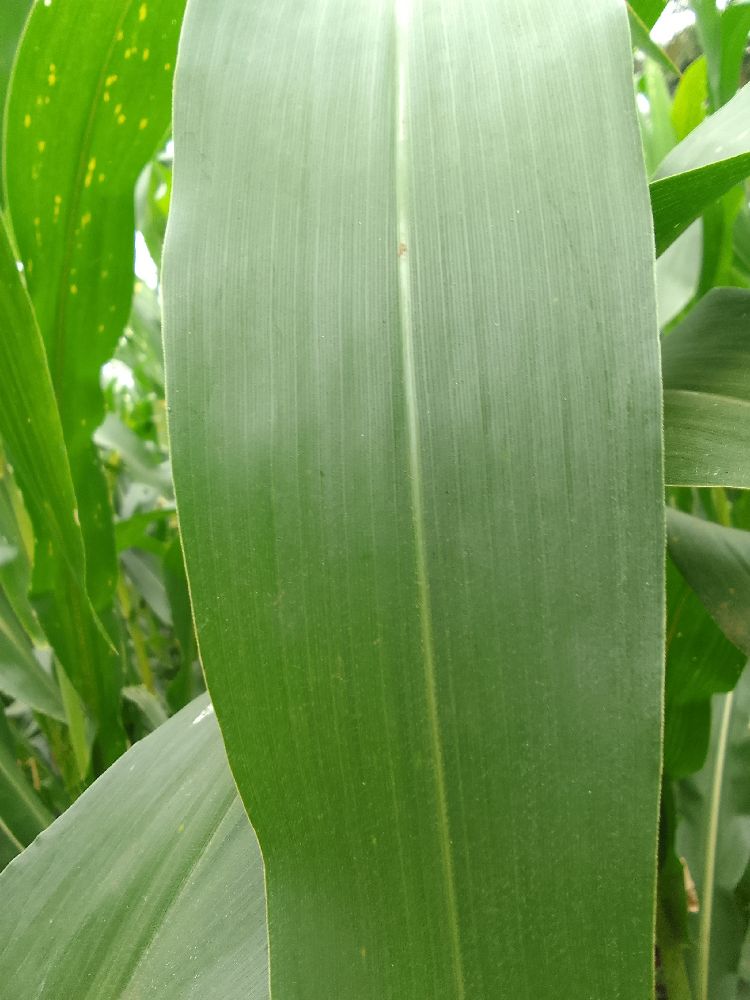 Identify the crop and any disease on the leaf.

maize, healthy
